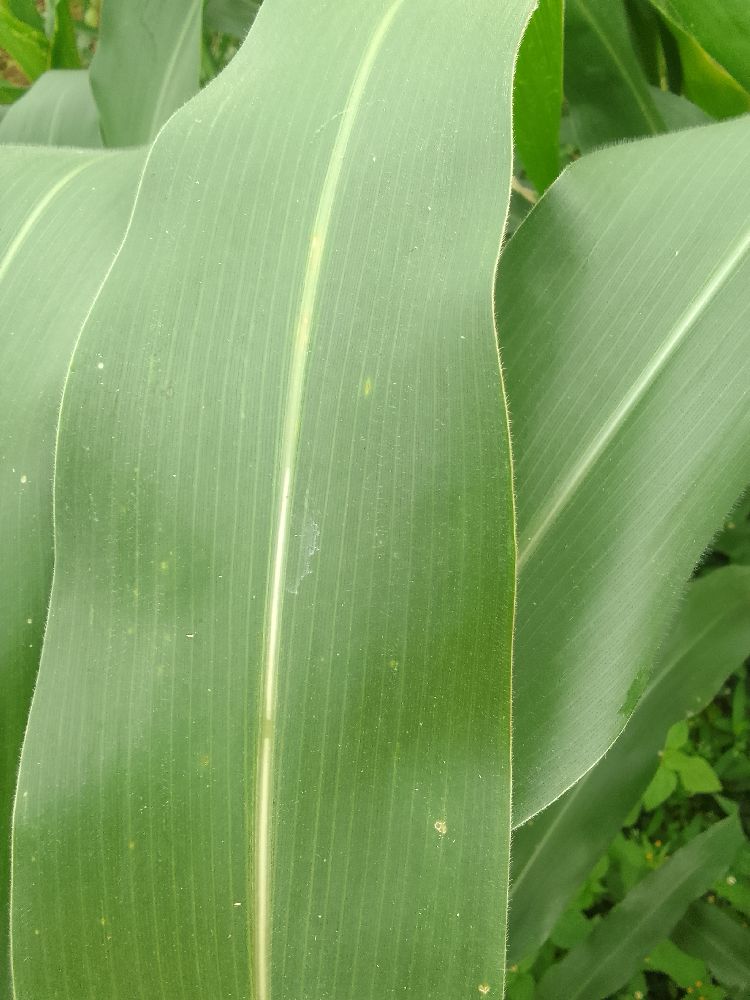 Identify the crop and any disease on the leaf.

maize, healthy
